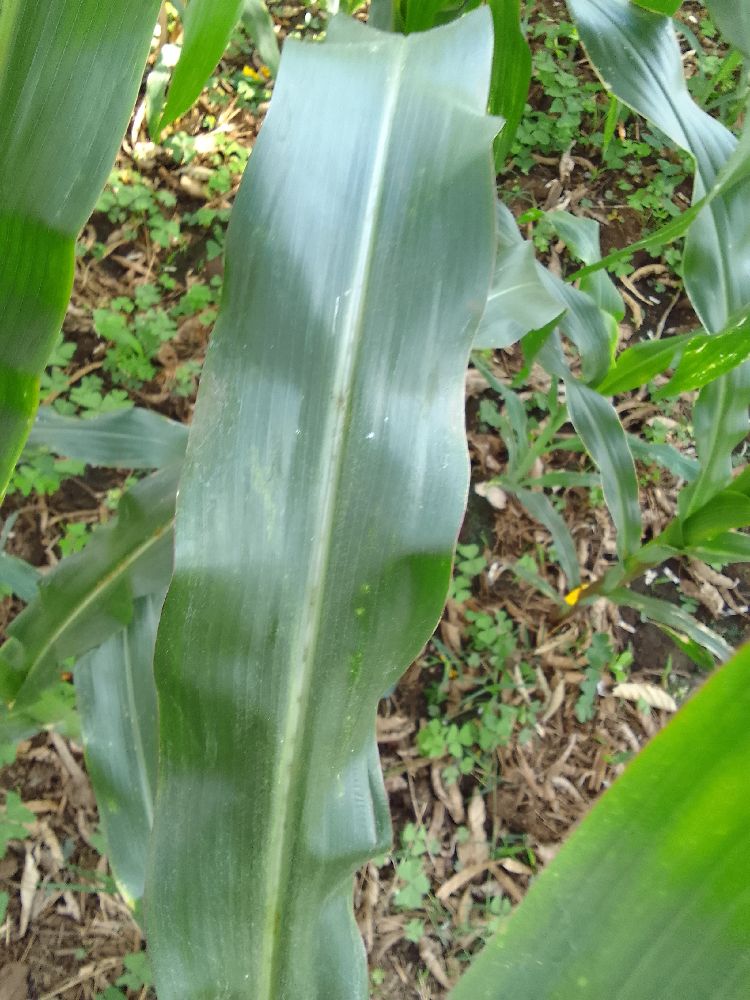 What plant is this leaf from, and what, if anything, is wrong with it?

maize, healthy
